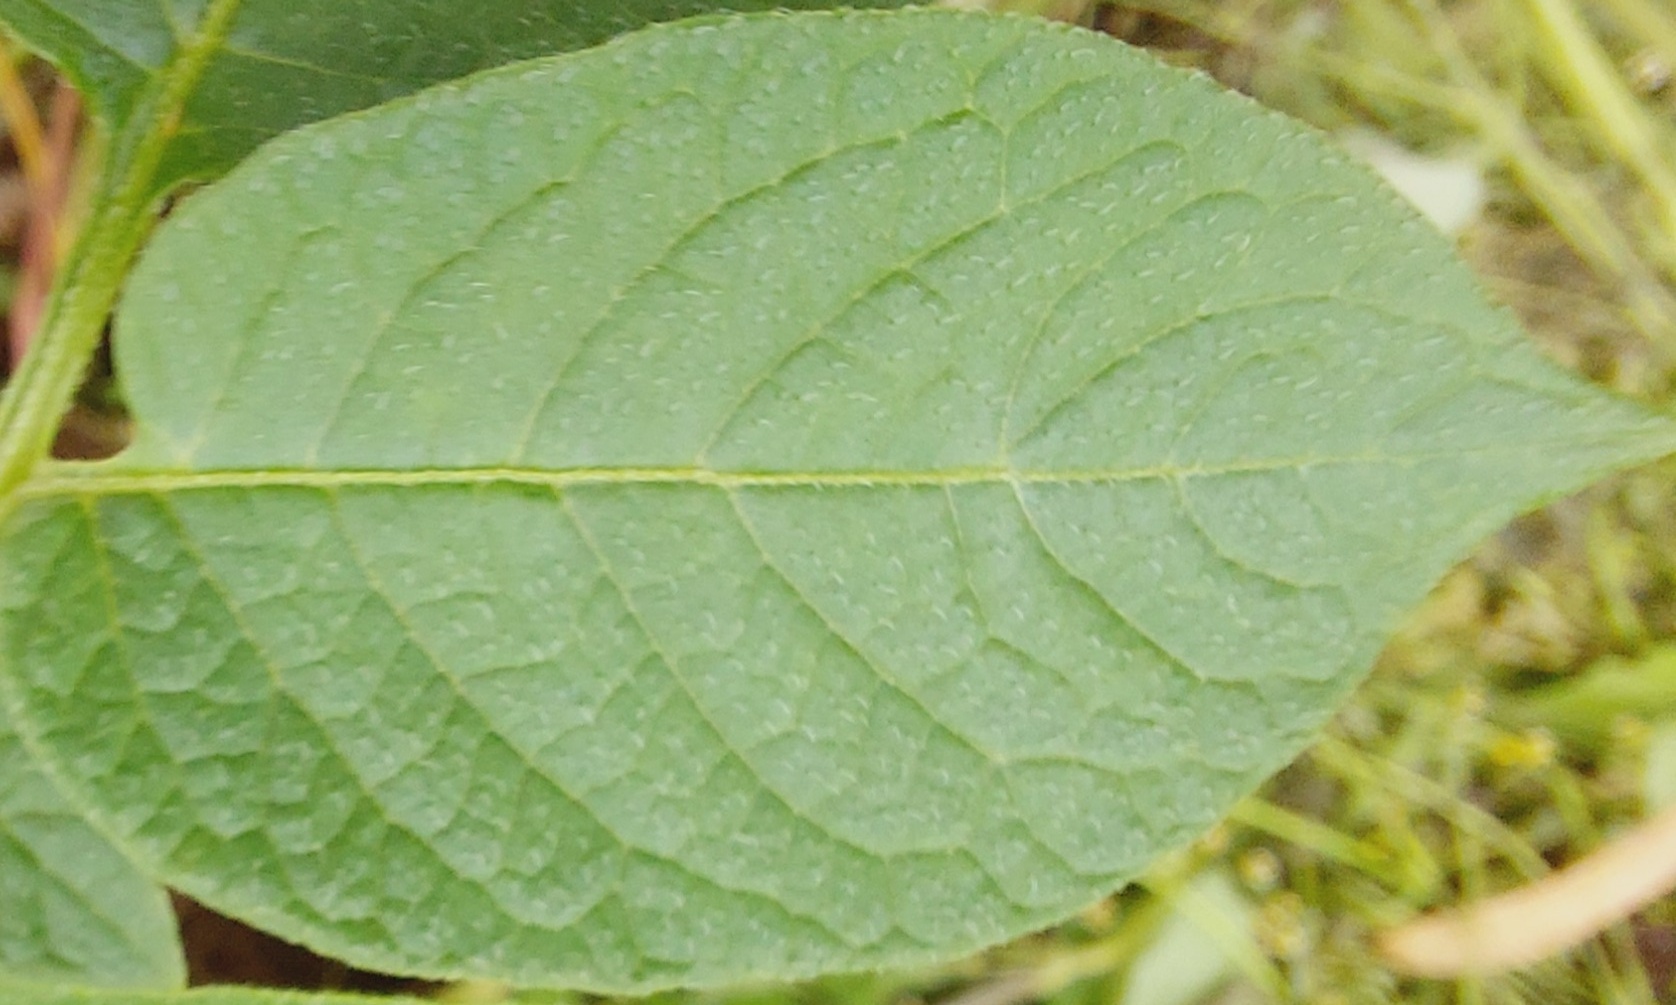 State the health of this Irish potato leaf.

healthy
